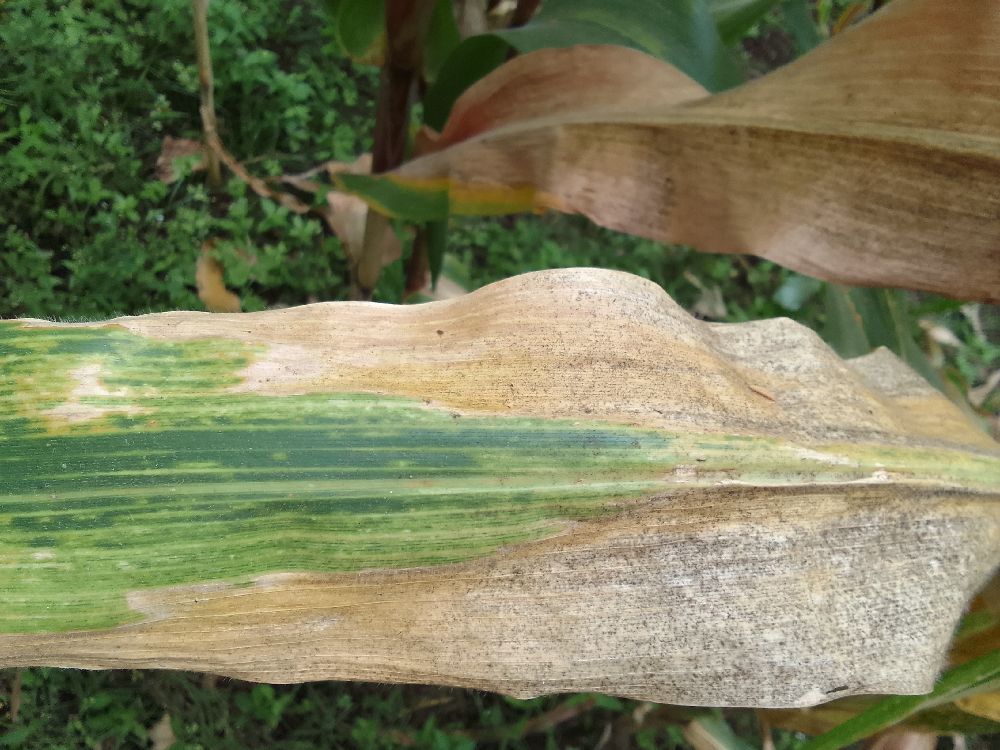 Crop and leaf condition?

maize, maize lethal necrosis
